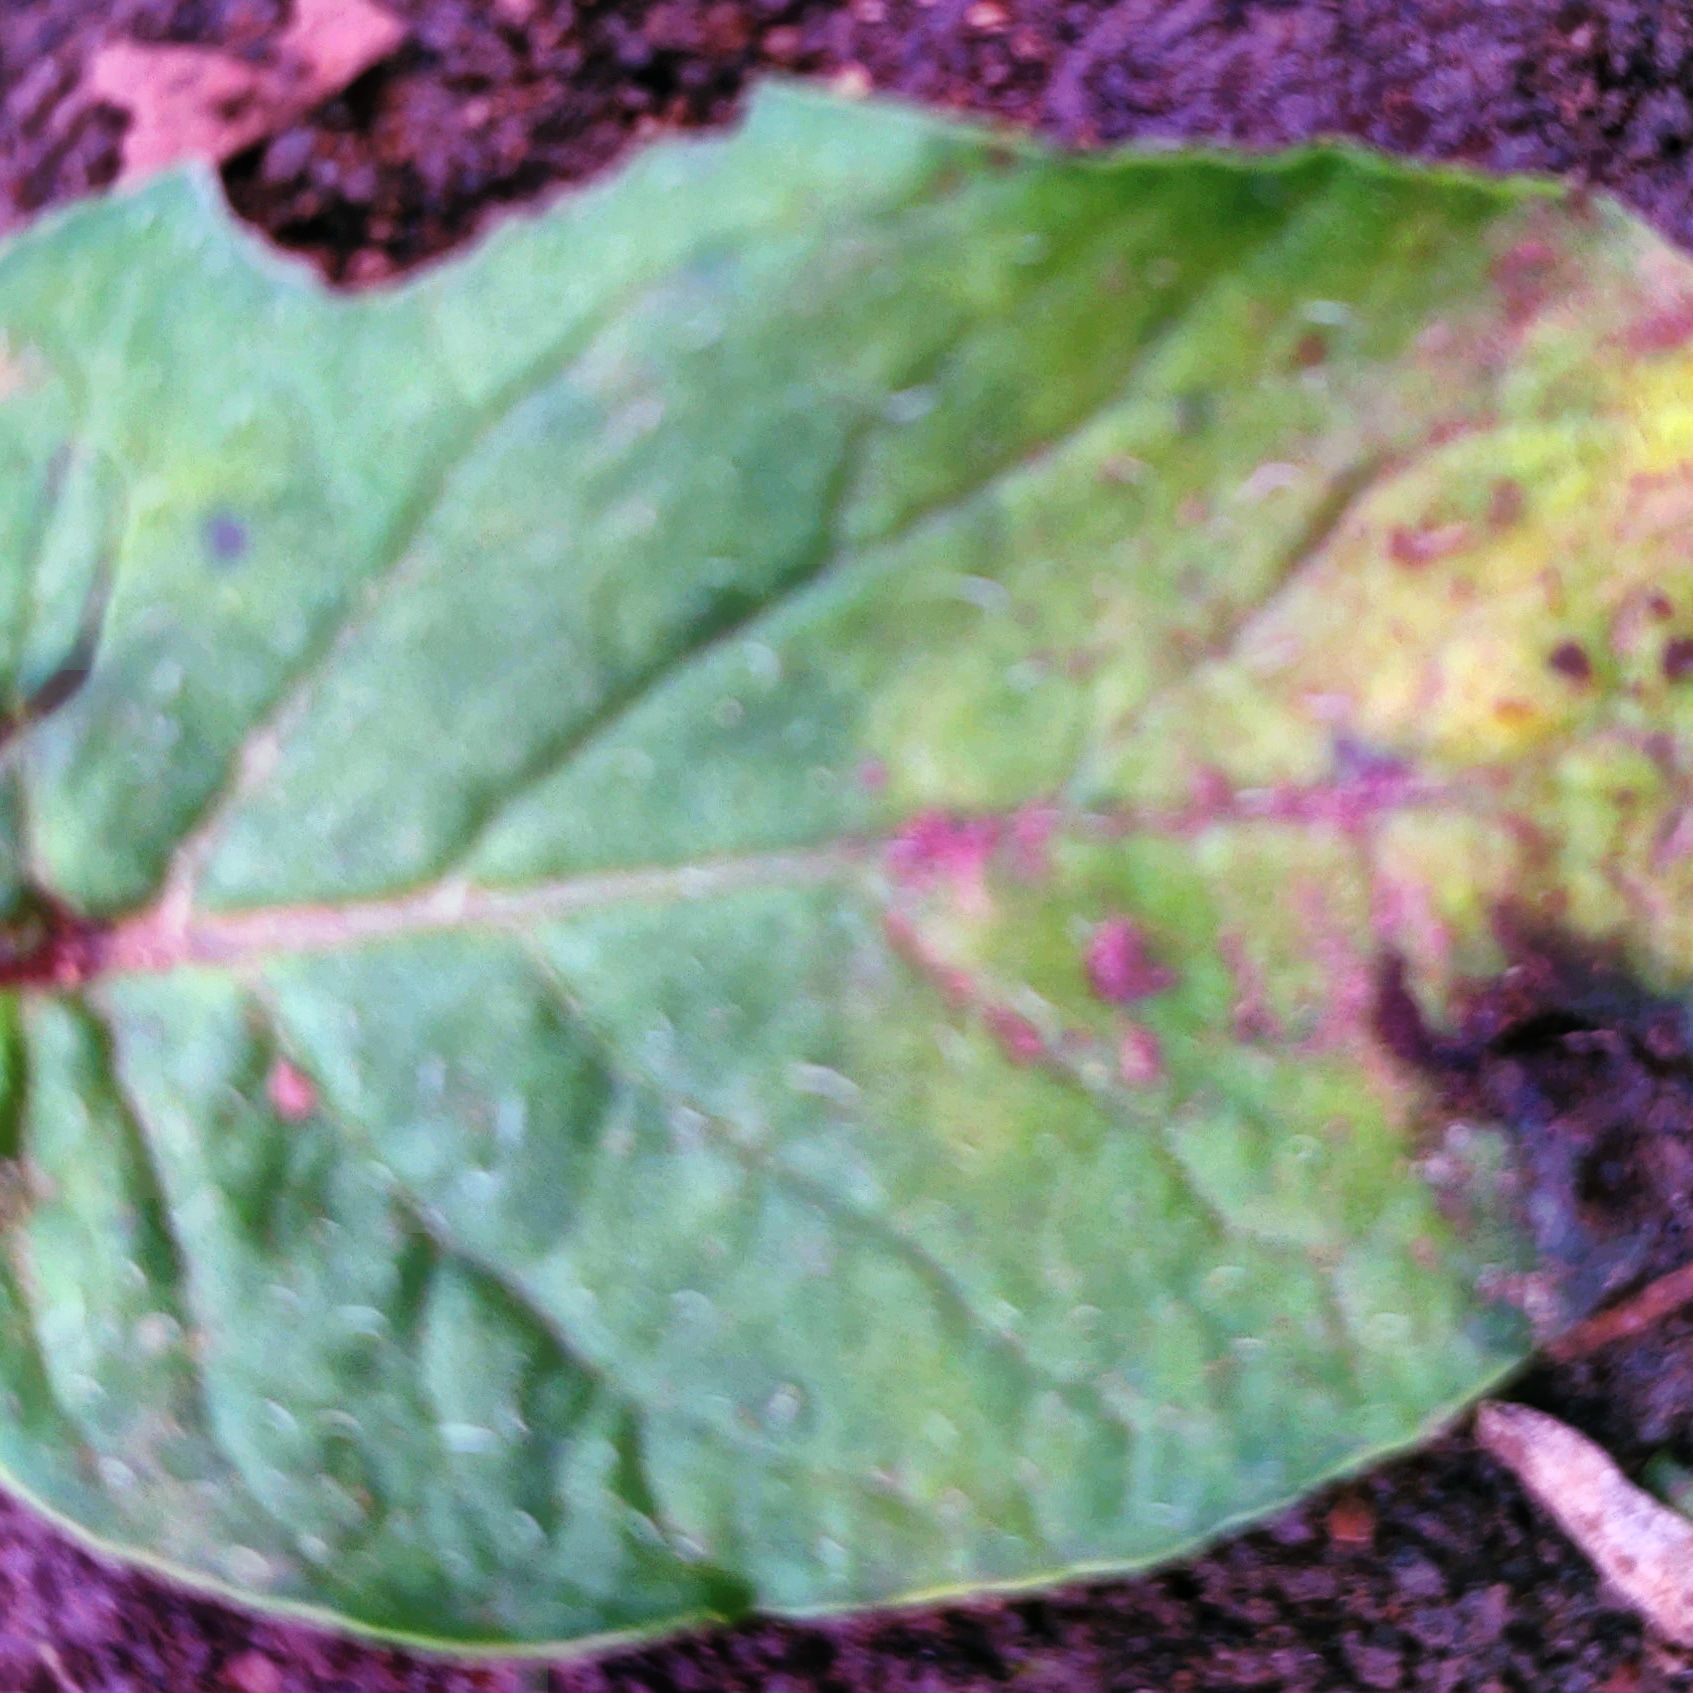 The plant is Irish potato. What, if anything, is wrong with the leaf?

late blight
